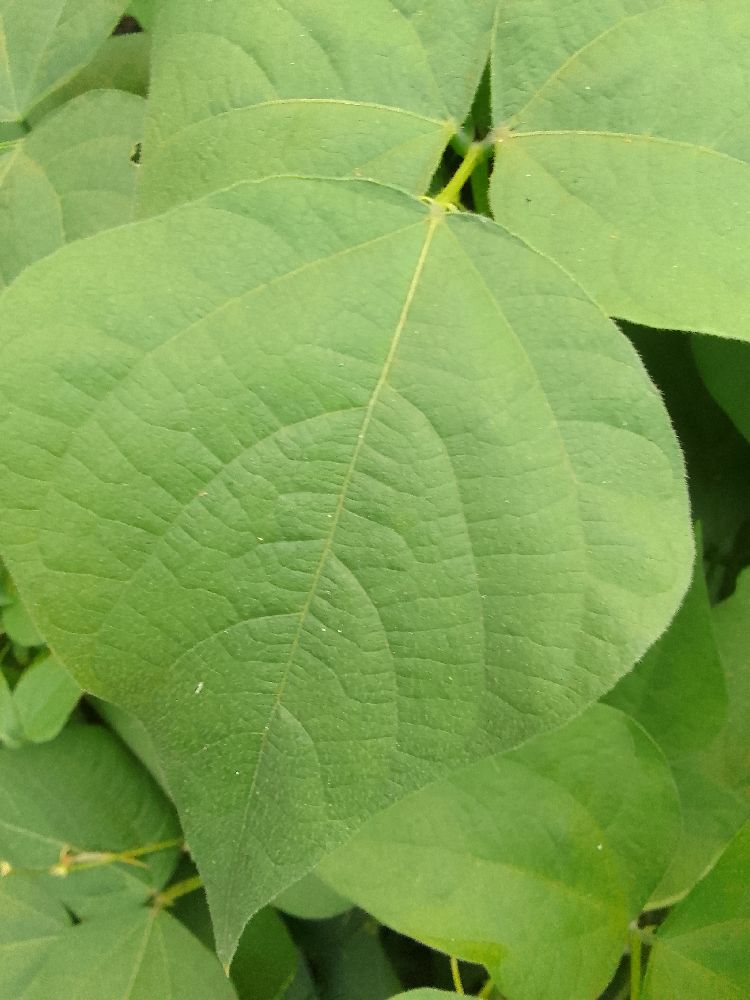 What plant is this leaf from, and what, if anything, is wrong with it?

common bean, healthy
